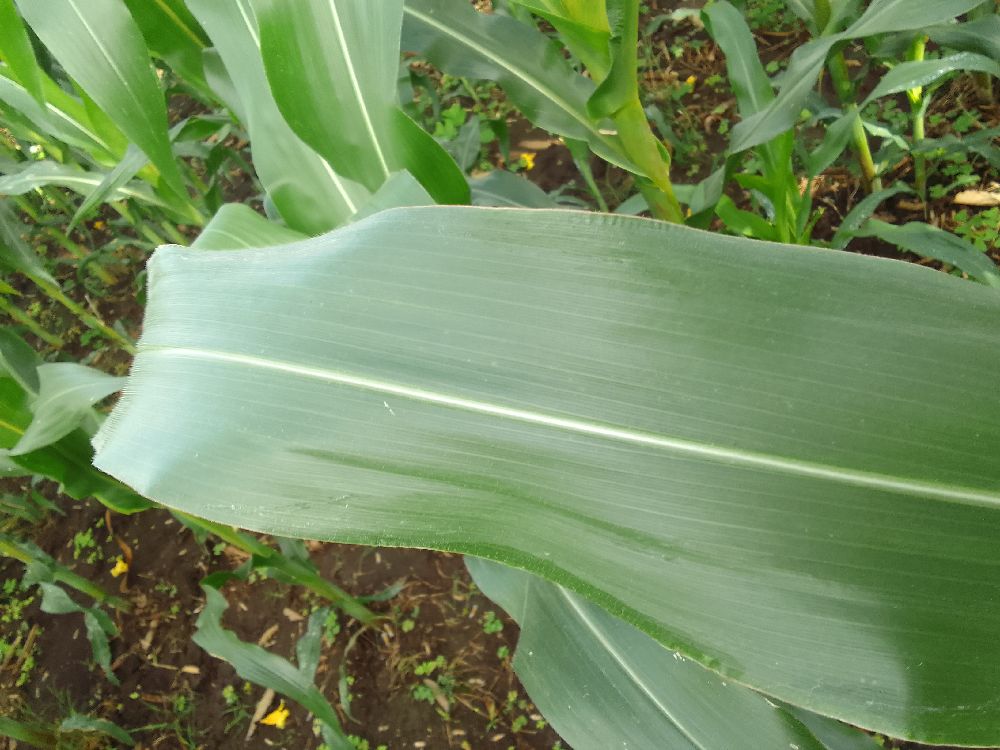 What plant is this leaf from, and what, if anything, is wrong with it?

maize, healthy
